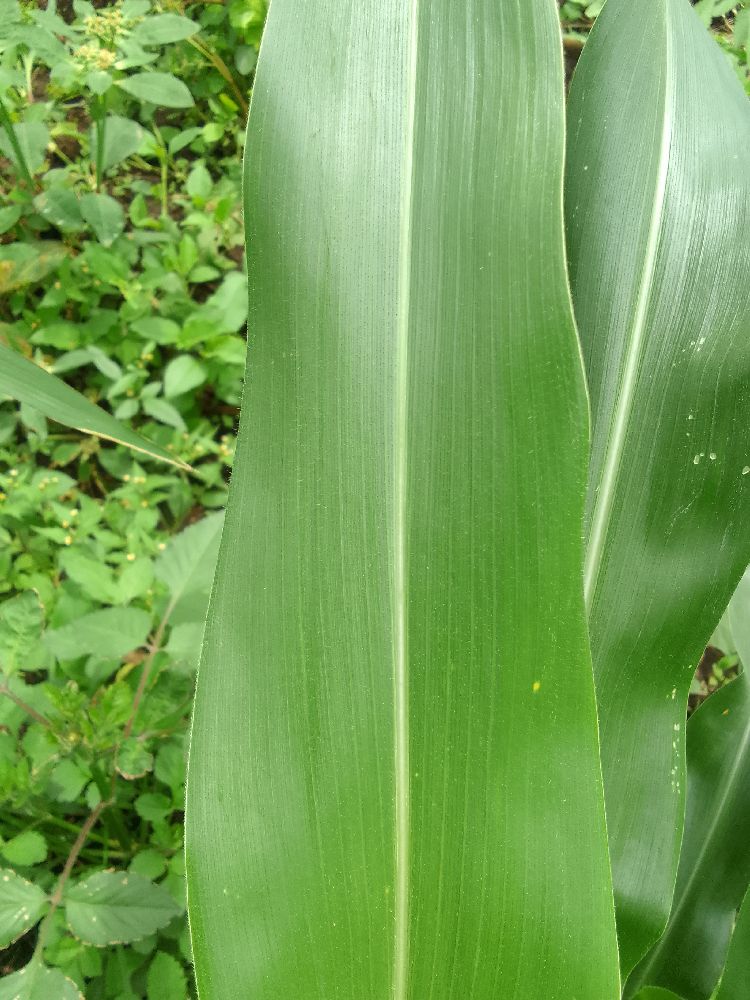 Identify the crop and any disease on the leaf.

maize, healthy
